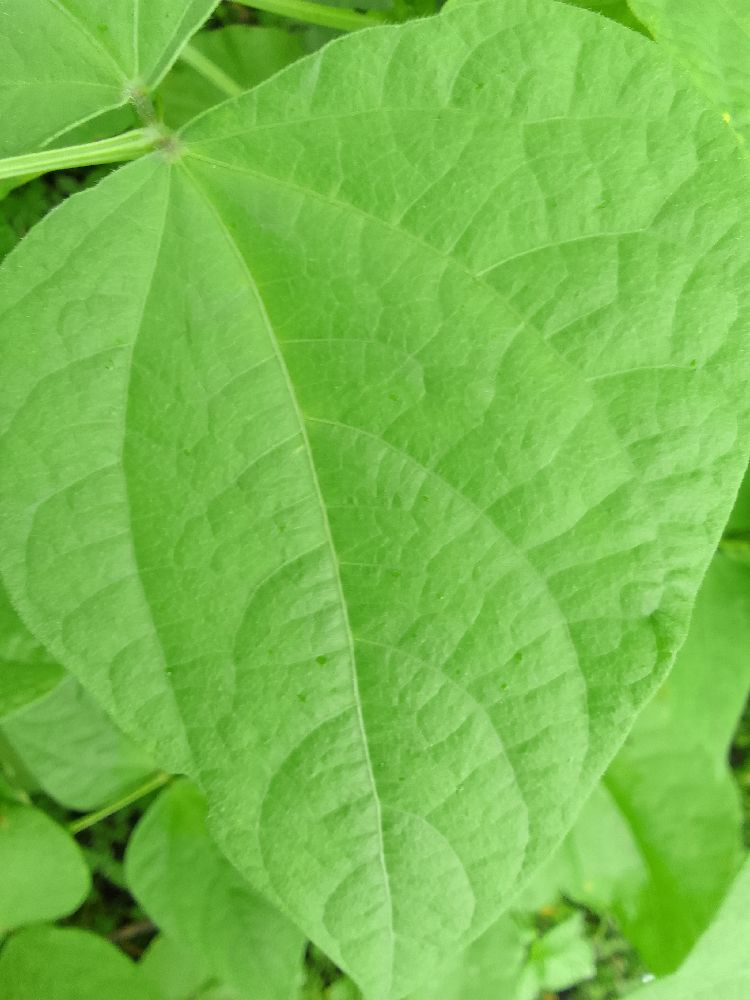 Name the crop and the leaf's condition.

common bean, healthy
